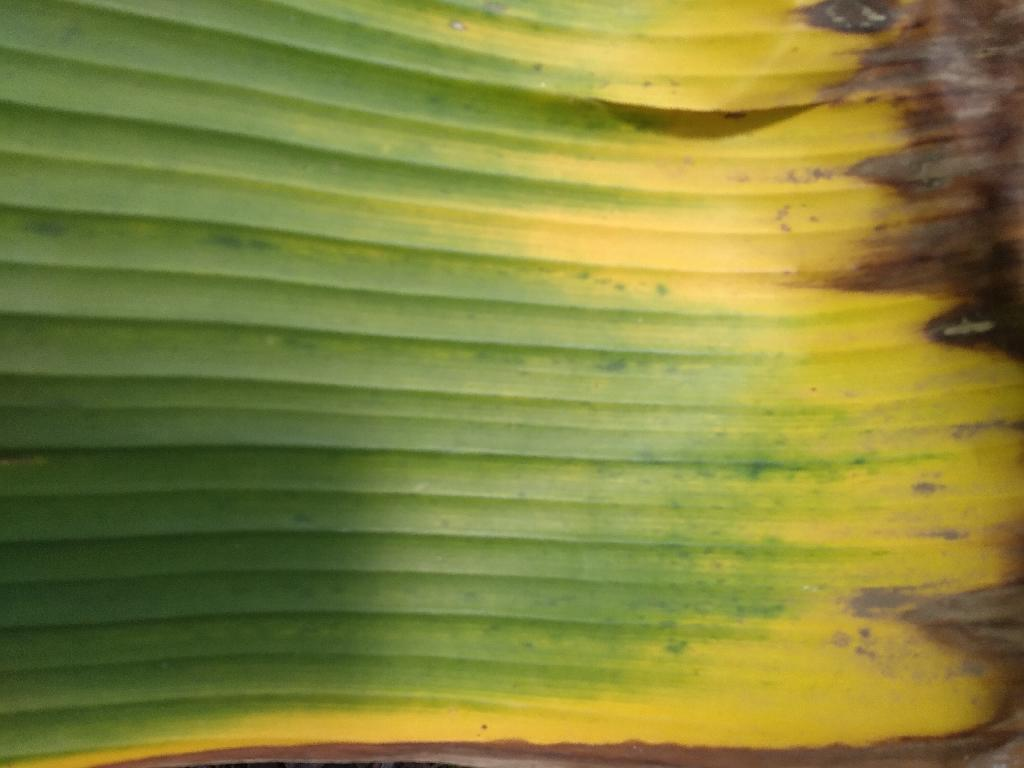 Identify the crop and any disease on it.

banana, fusarium wilt race 1
